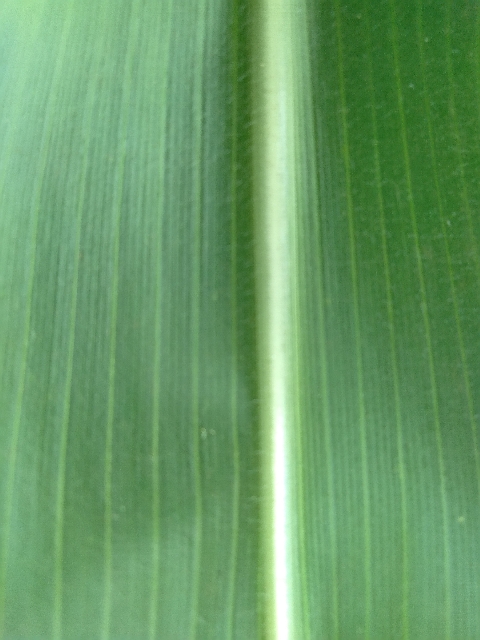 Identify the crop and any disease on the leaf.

maize, healthy
